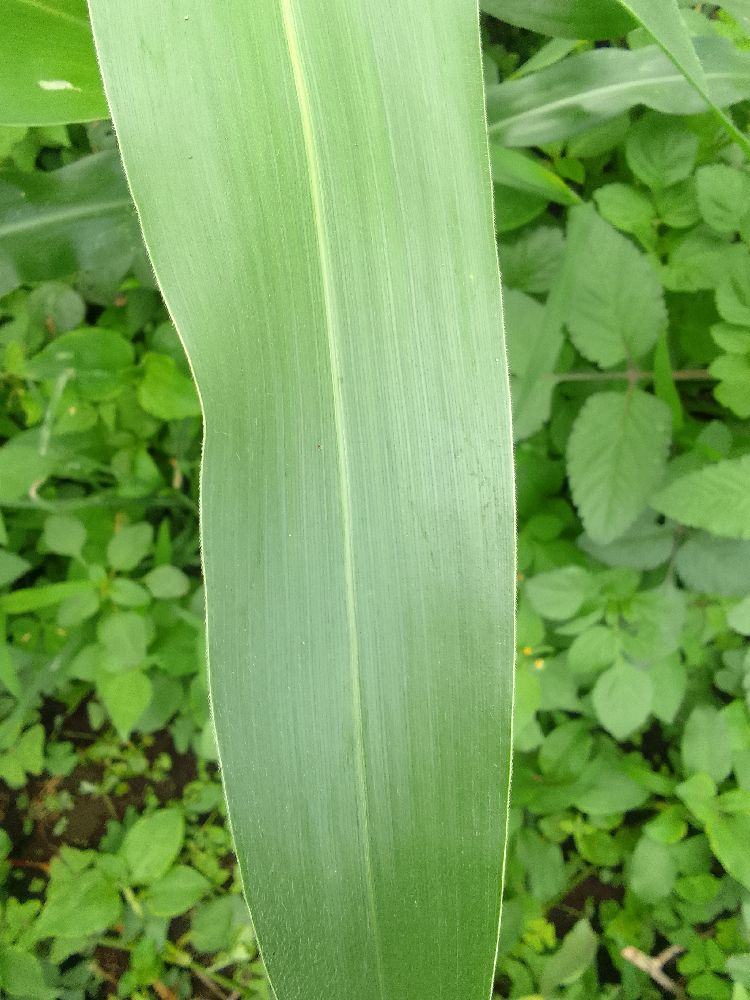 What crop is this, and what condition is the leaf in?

maize, healthy
